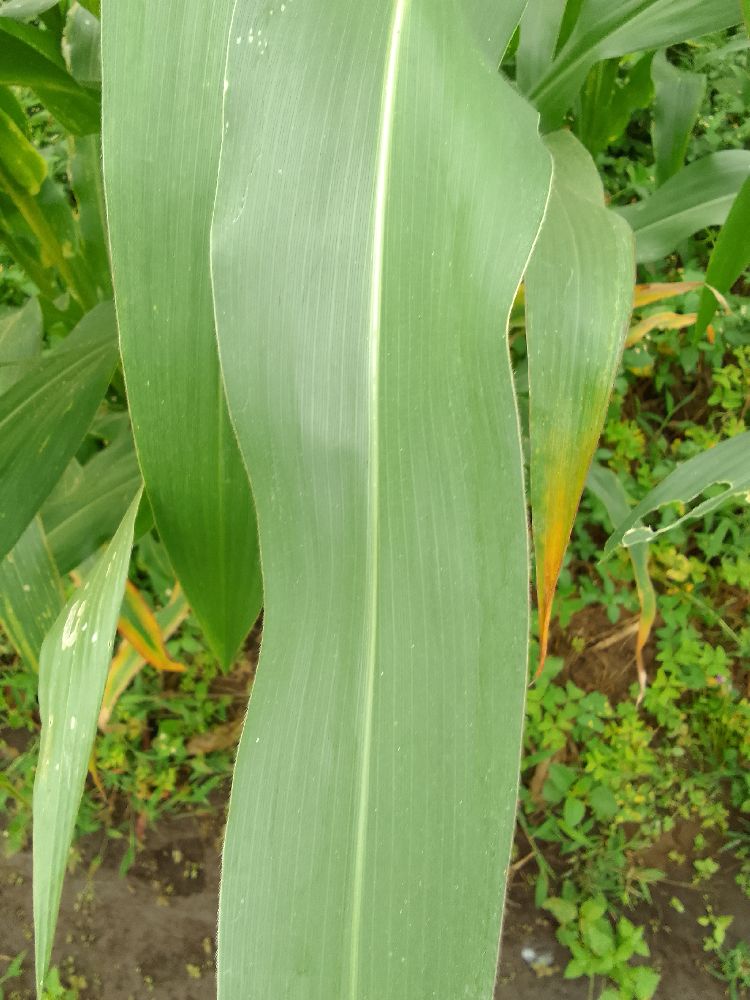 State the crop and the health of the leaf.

maize, healthy
